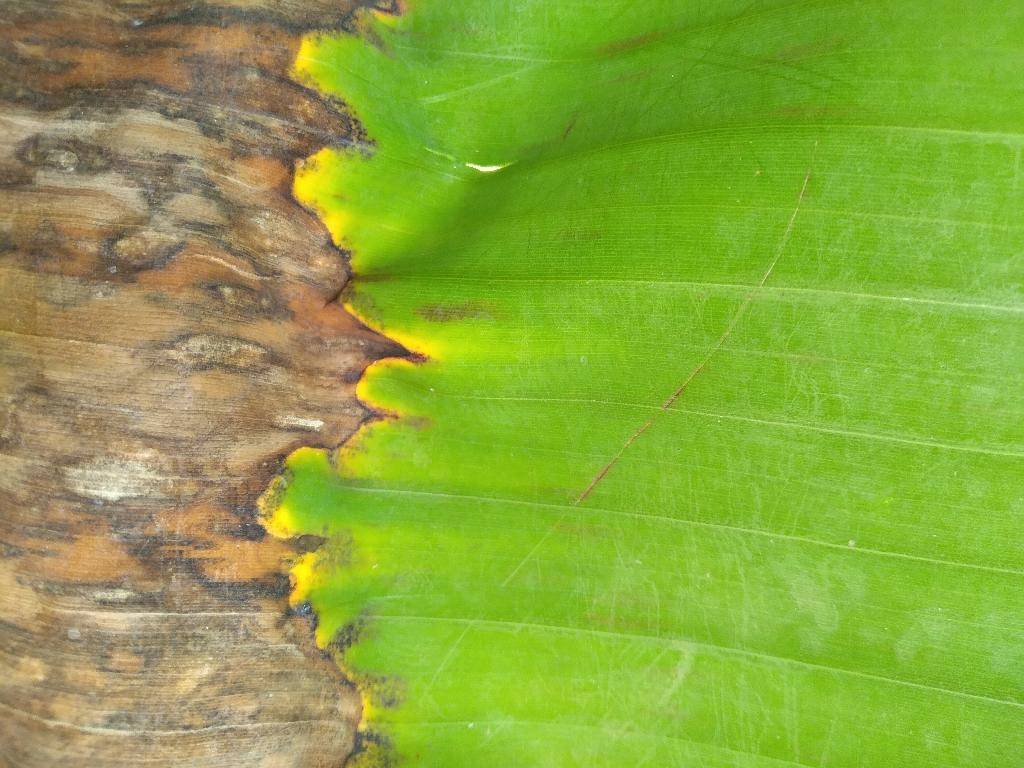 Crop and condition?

banana, black sigatoka
